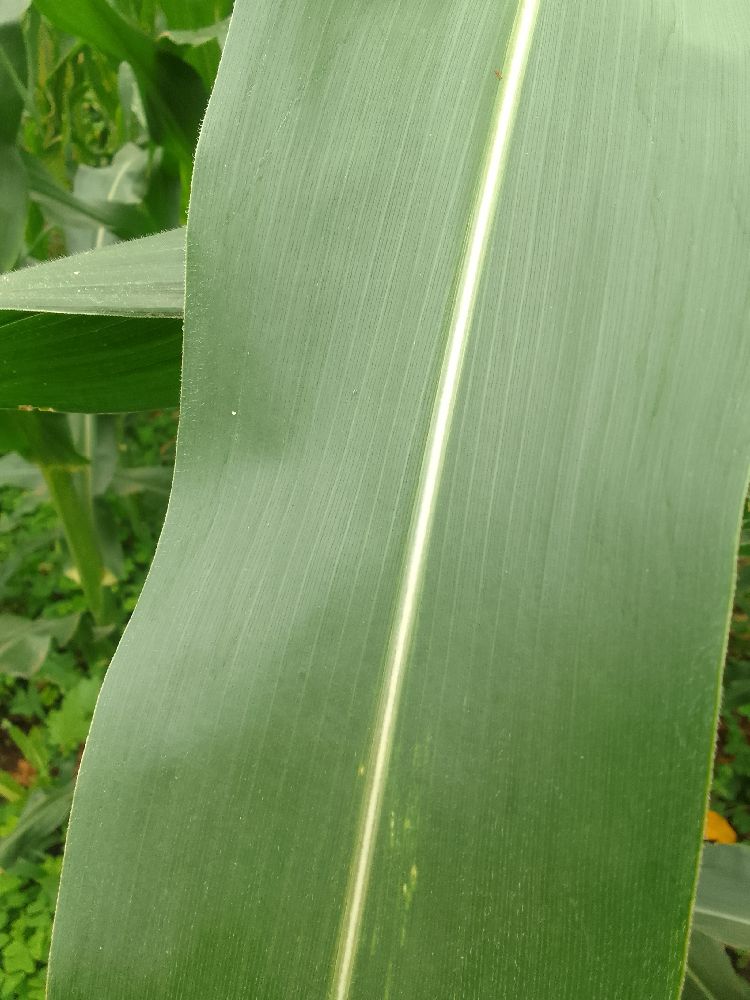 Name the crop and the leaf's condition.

maize, healthy
